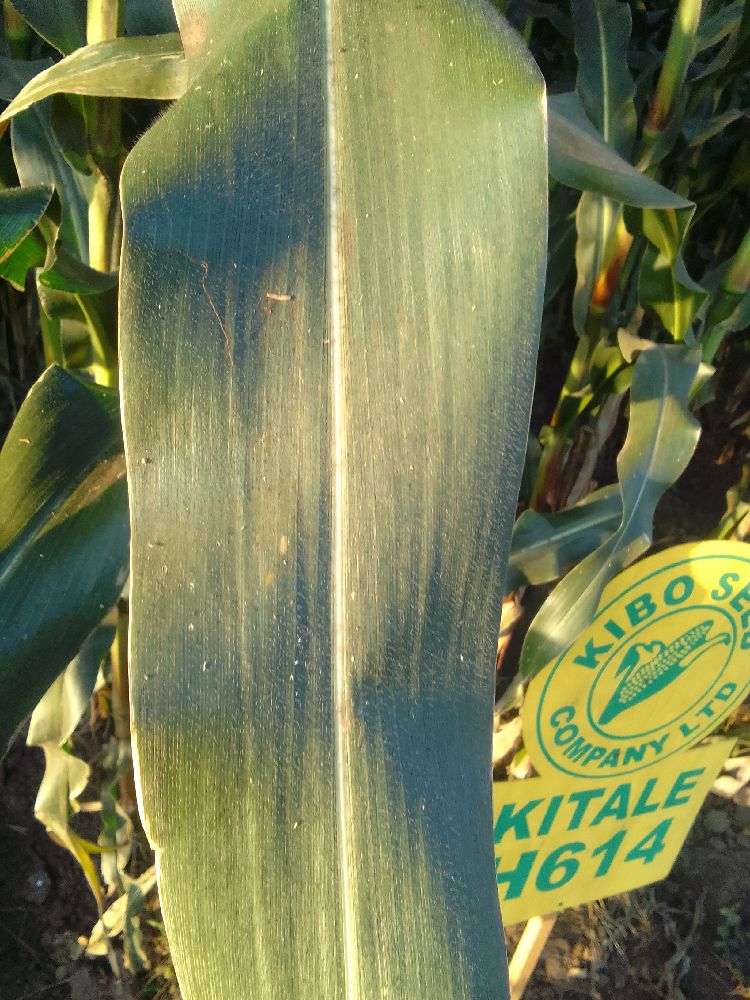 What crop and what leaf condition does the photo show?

maize, healthy
